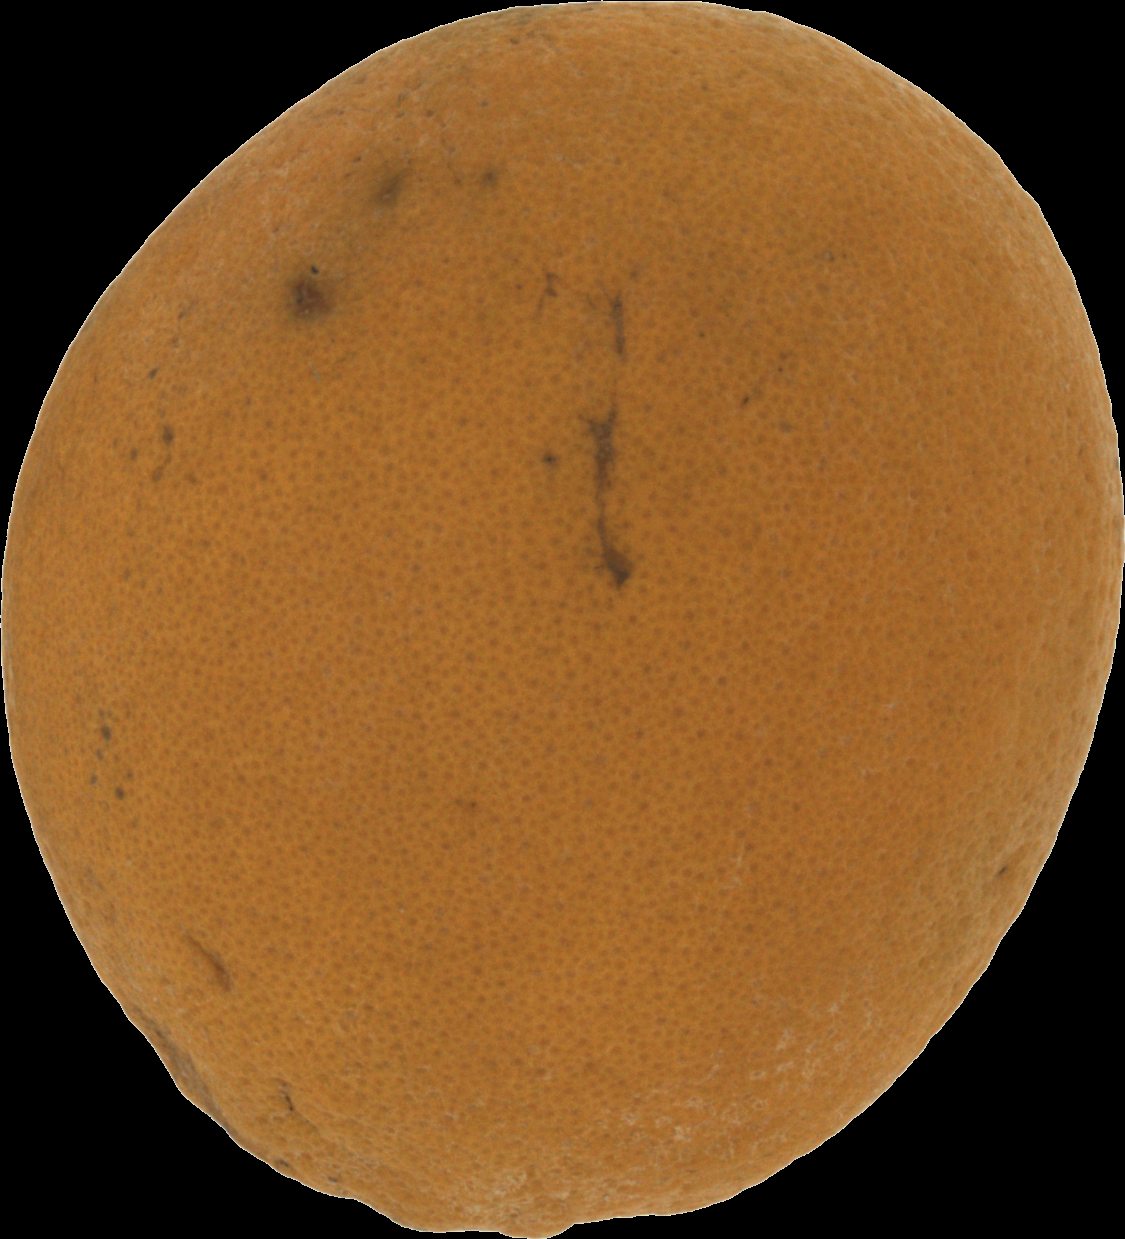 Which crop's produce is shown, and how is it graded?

orange, bad
